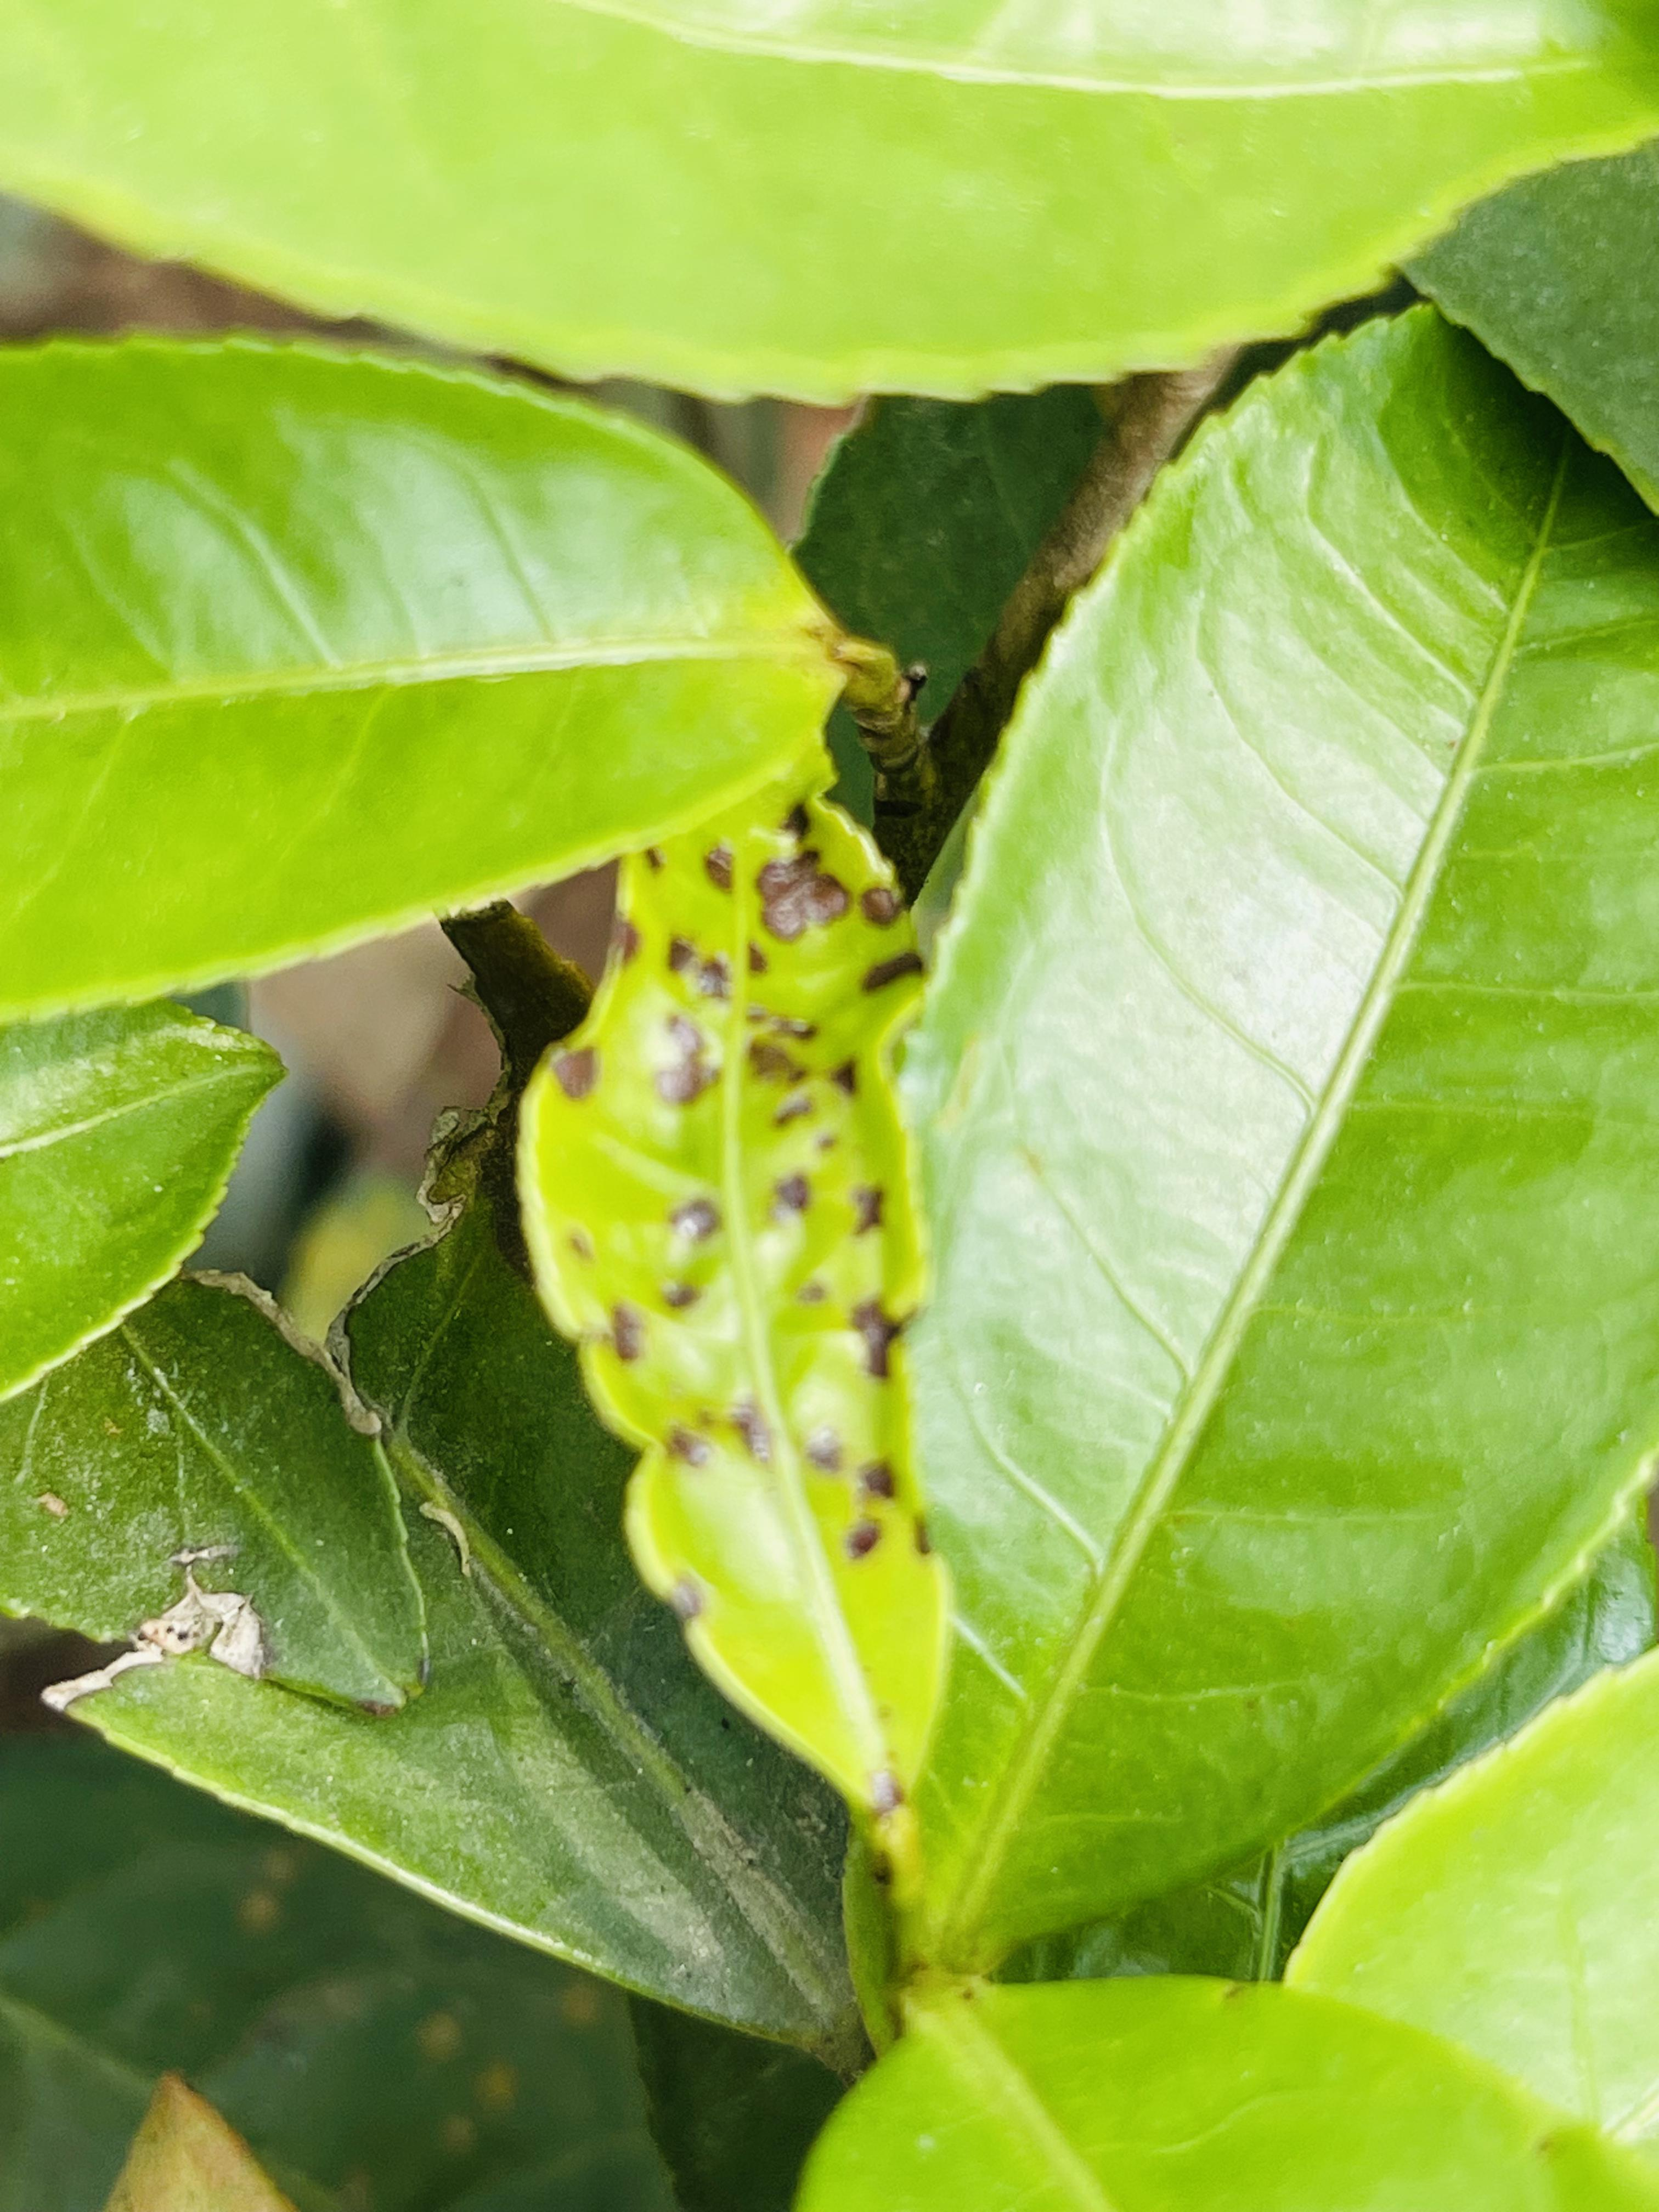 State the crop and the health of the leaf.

tea, helopeltis
